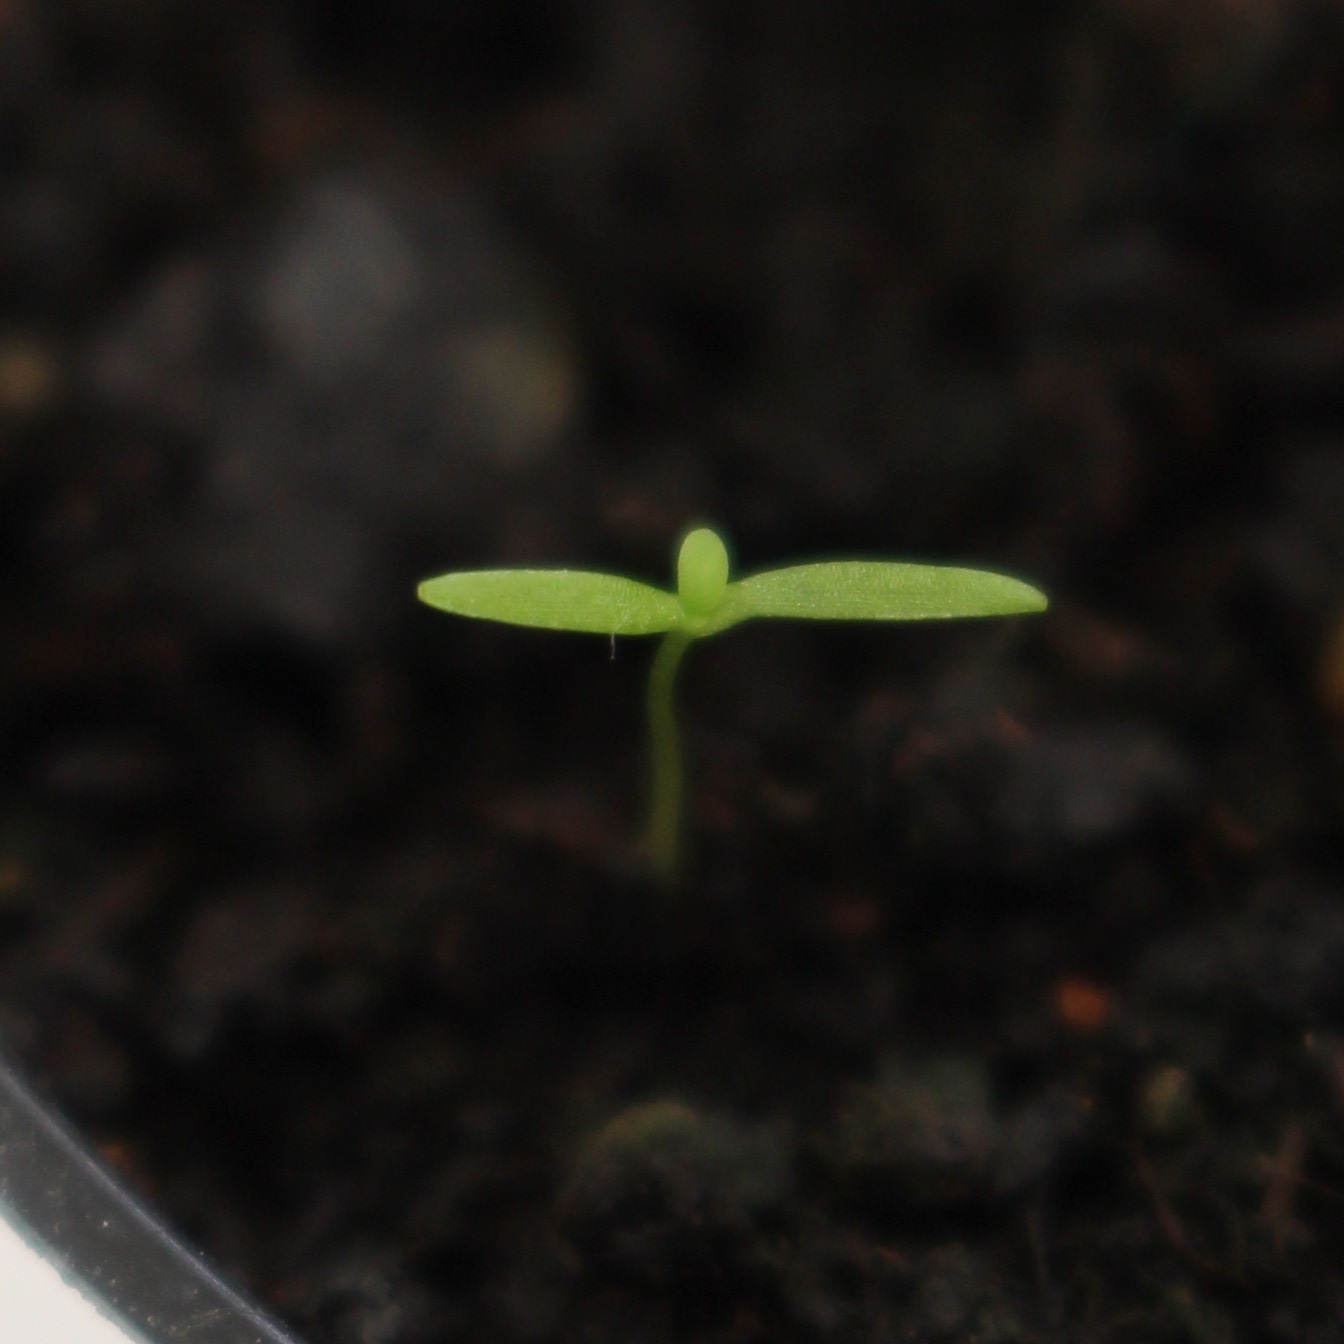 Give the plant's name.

Papaver rhoeas
